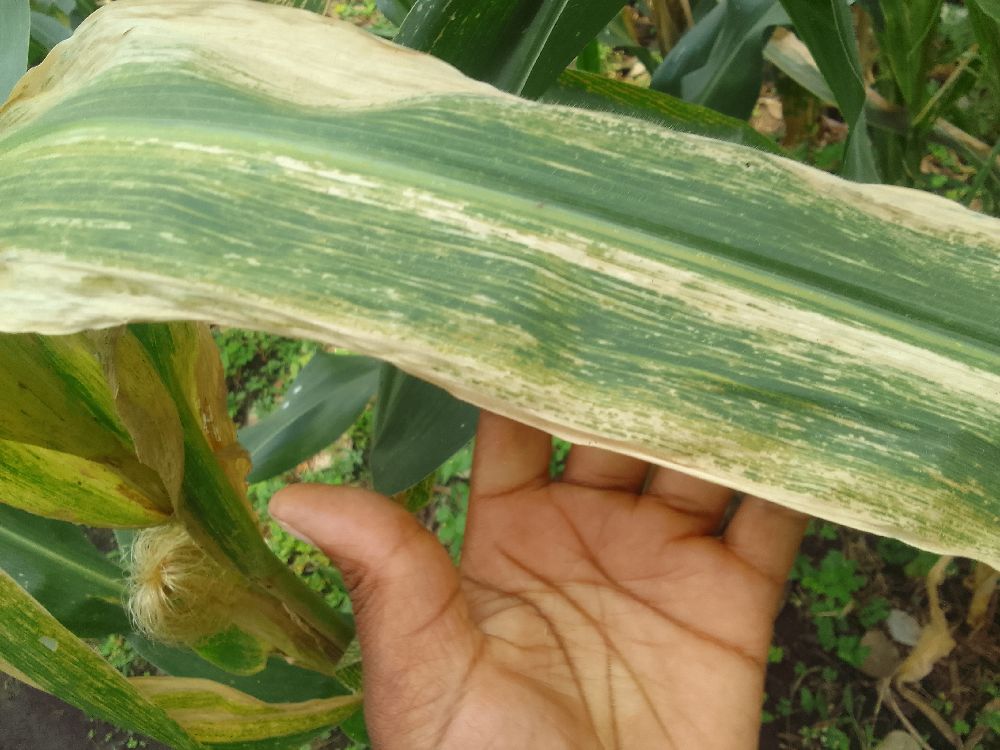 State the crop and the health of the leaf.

maize, maize lethal necrosis
